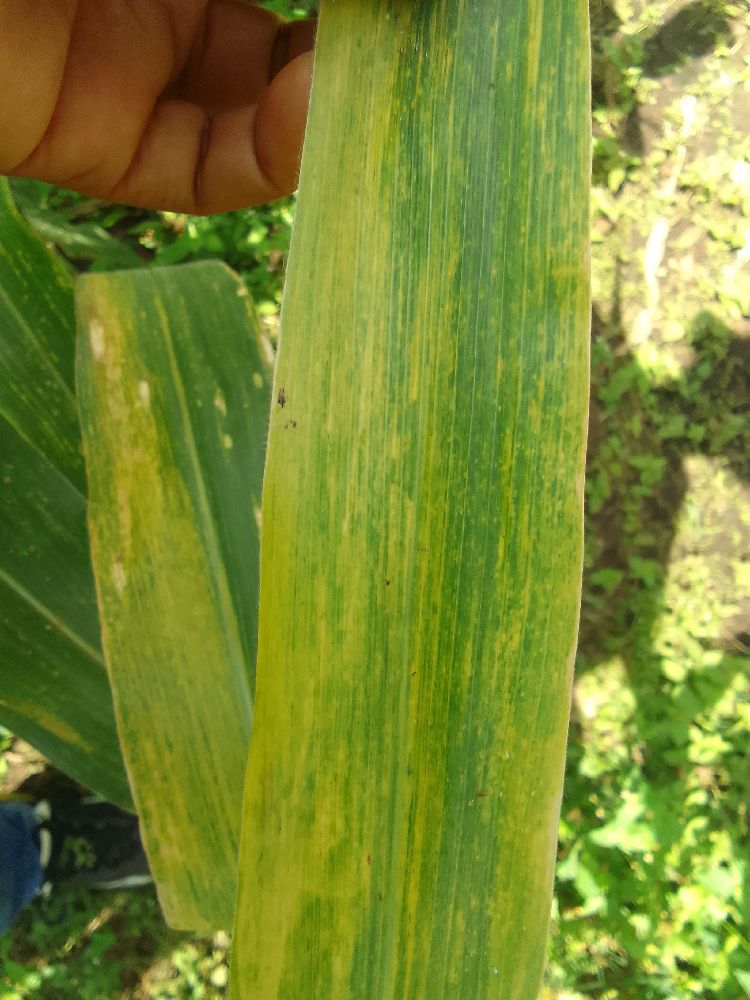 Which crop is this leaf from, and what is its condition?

maize, maize lethal necrosis
